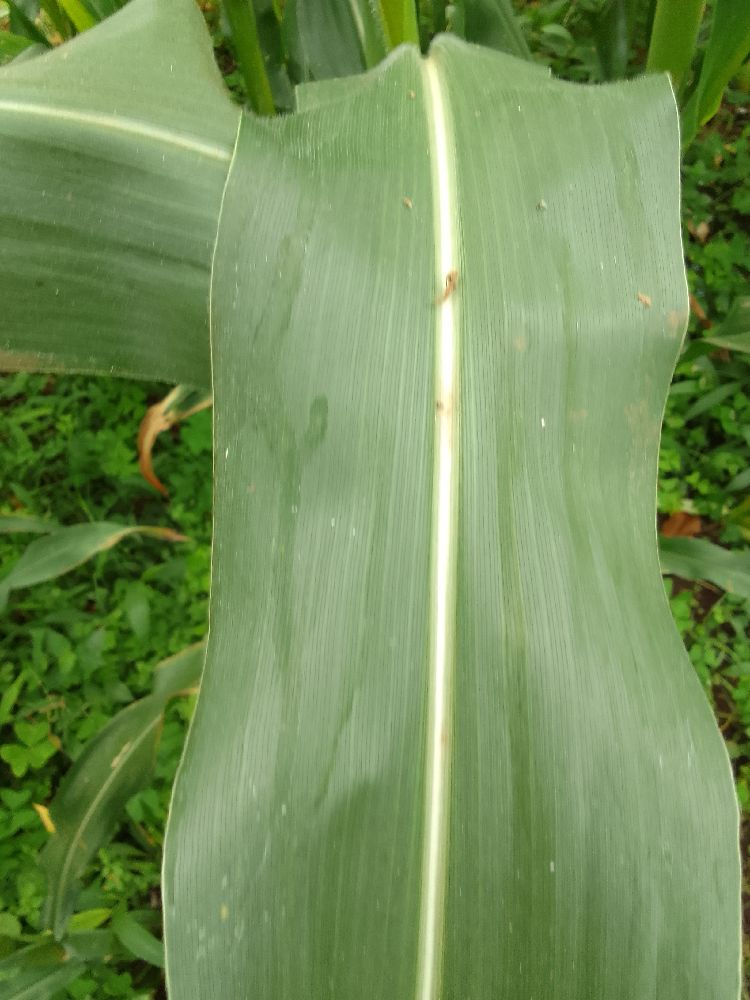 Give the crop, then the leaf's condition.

maize, healthy
